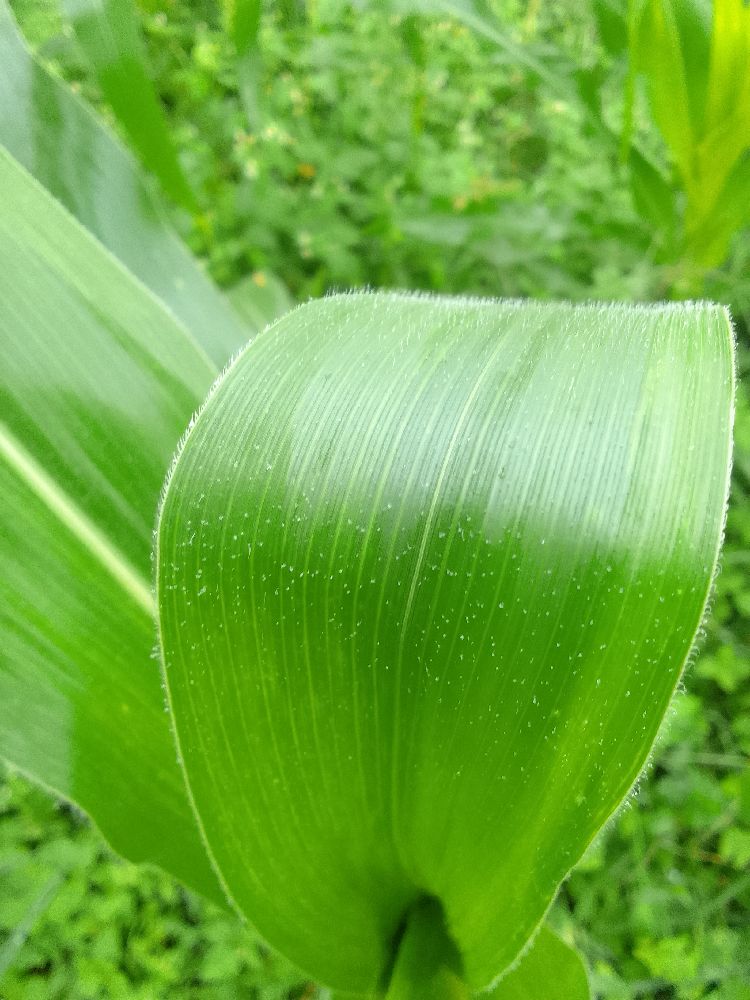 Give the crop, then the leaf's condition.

maize, healthy
